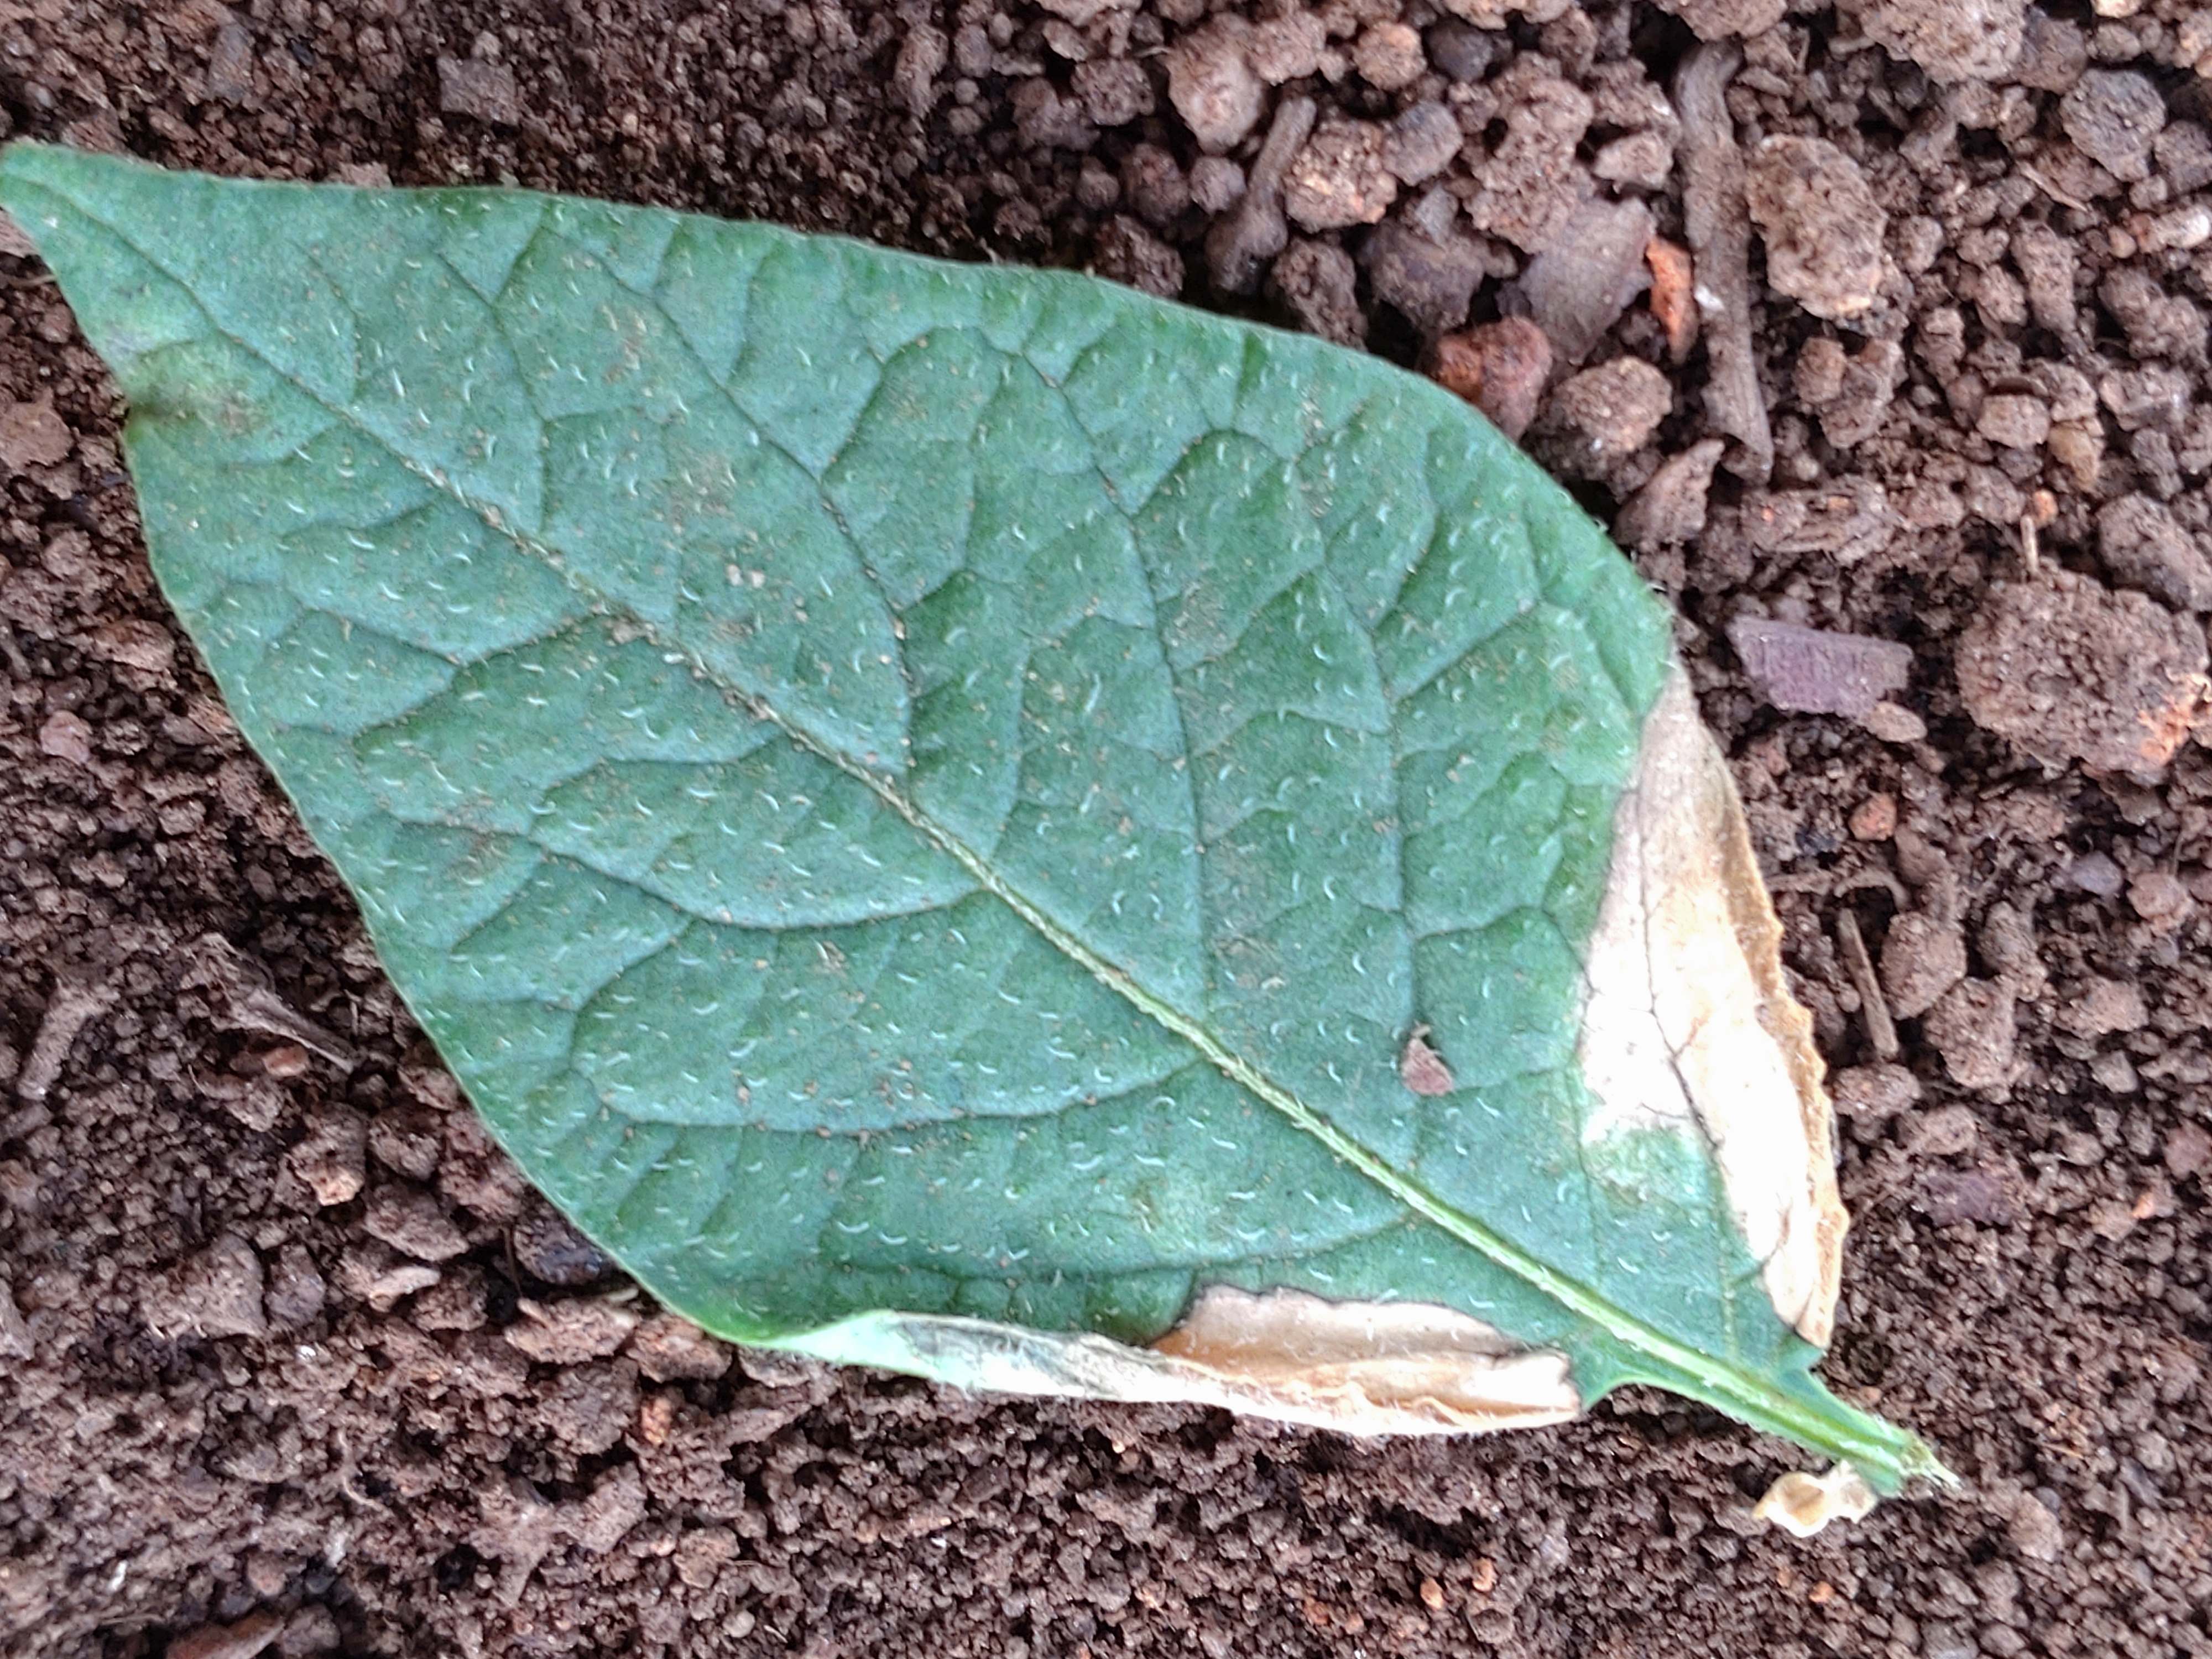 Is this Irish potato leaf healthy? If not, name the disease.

early blight
